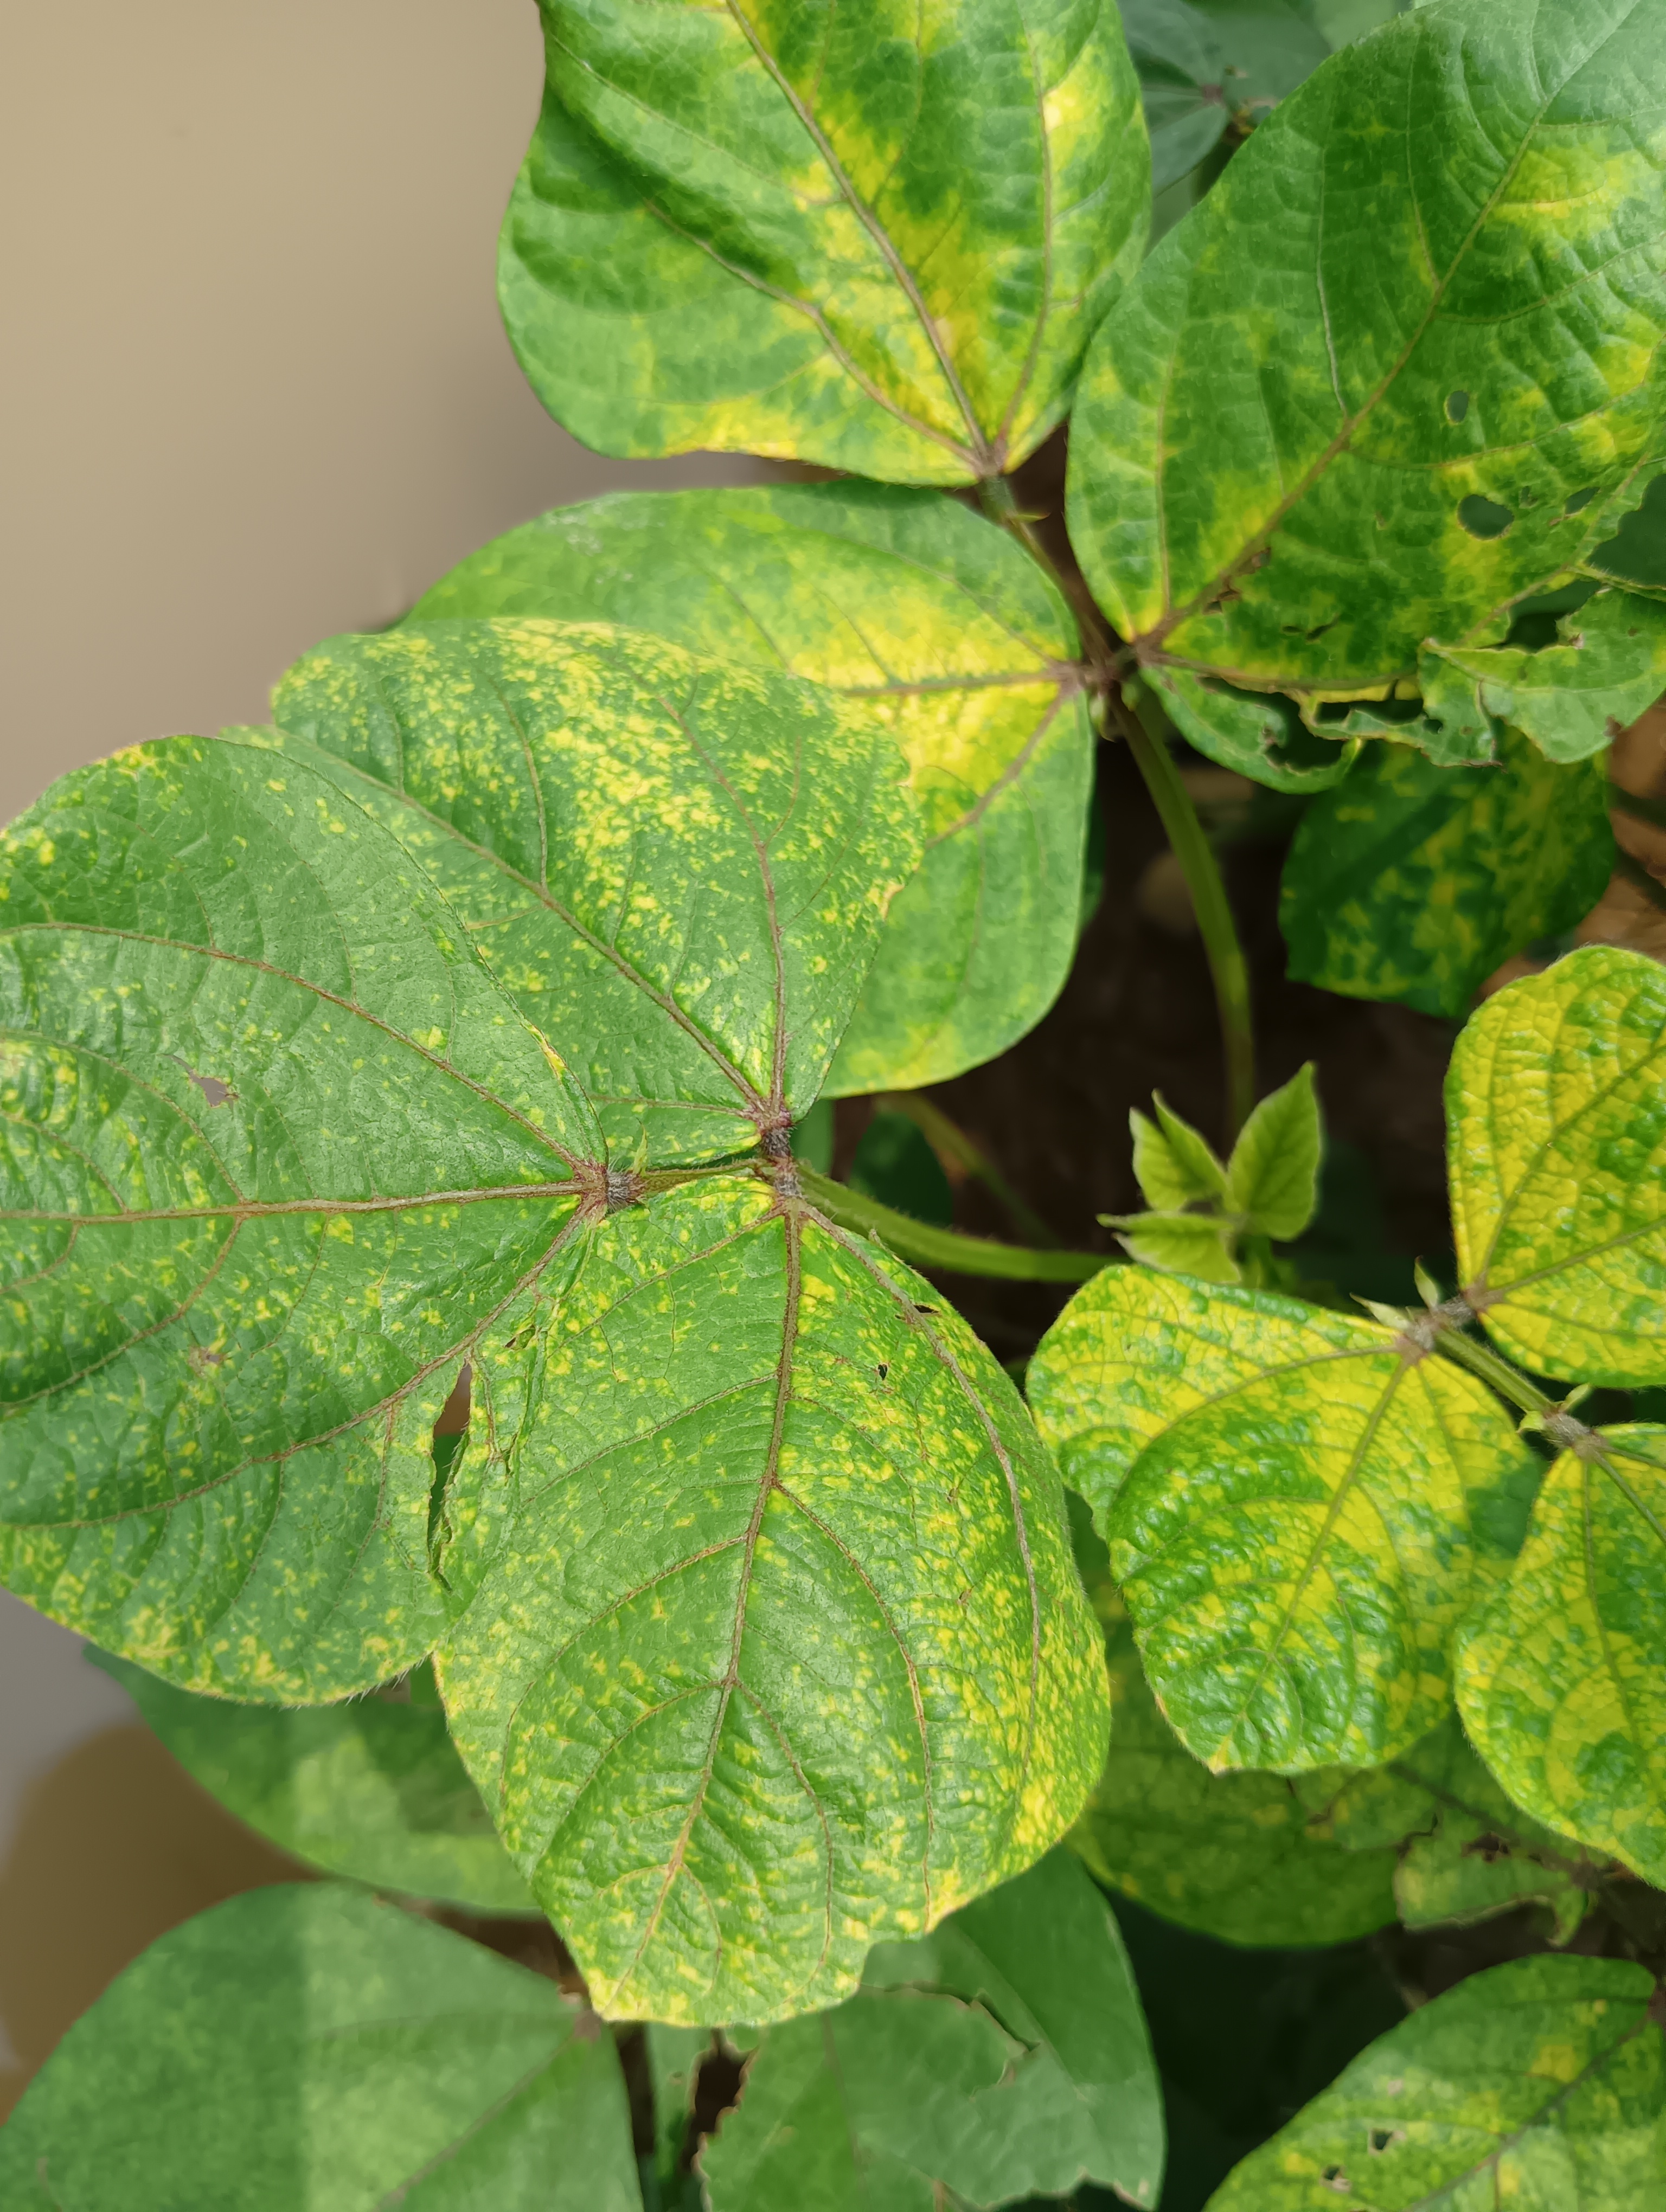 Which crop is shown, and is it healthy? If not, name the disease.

mungbean, yellow mosaic
